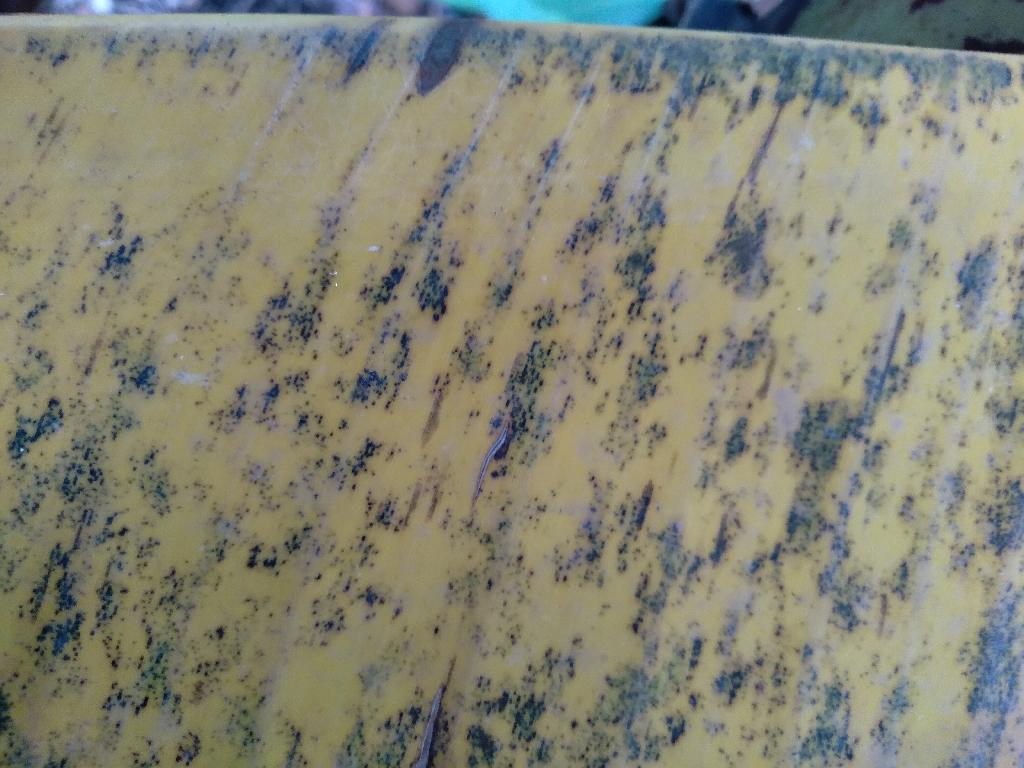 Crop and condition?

banana, black sigatoka
